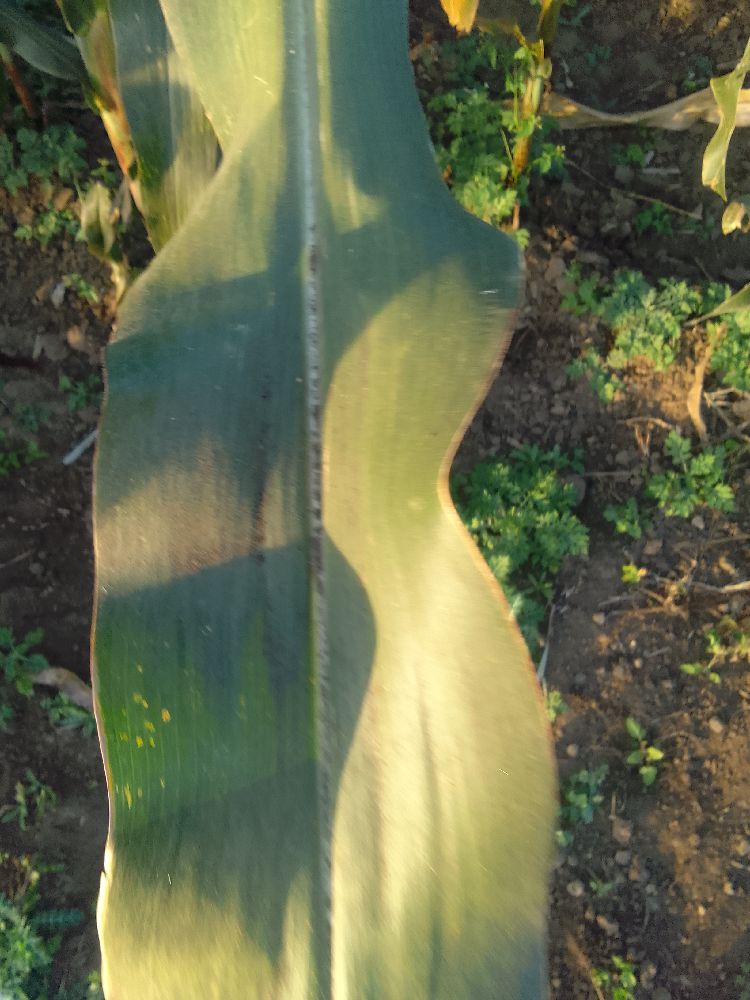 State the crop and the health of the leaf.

maize, healthy
